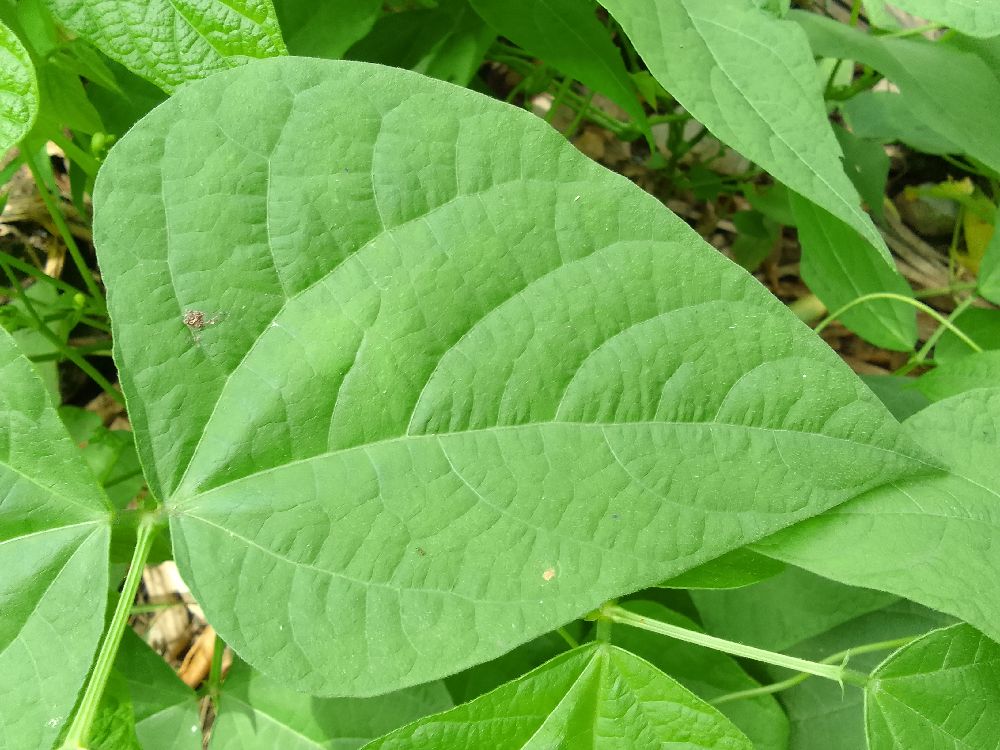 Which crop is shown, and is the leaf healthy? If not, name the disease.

common bean, healthy
